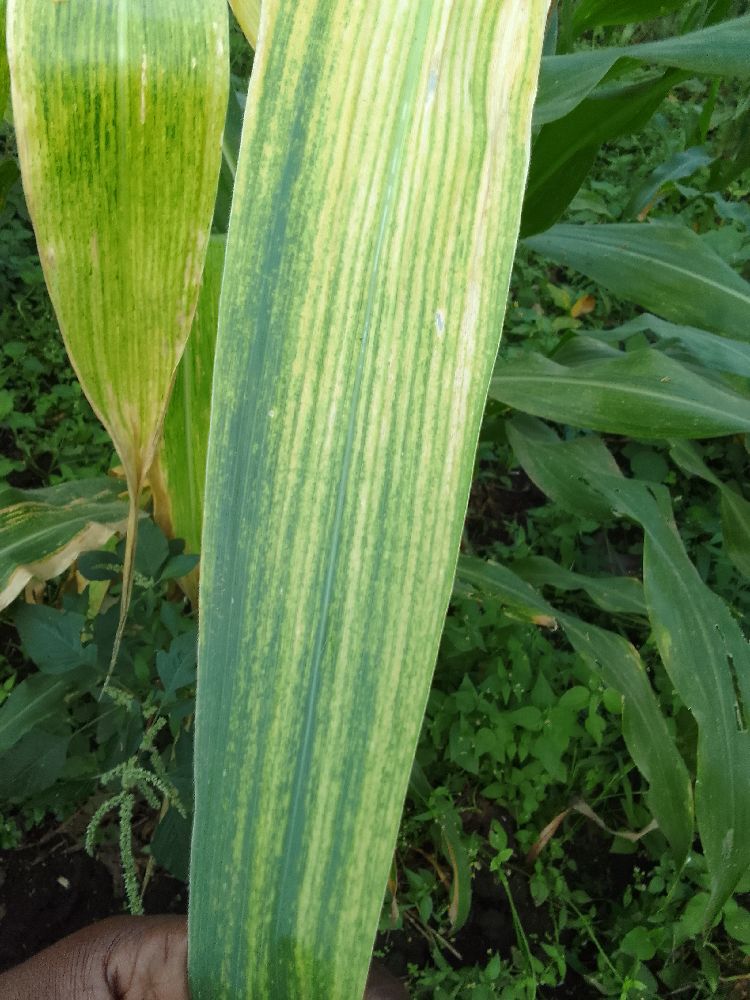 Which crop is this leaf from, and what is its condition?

maize, maize lethal necrosis
